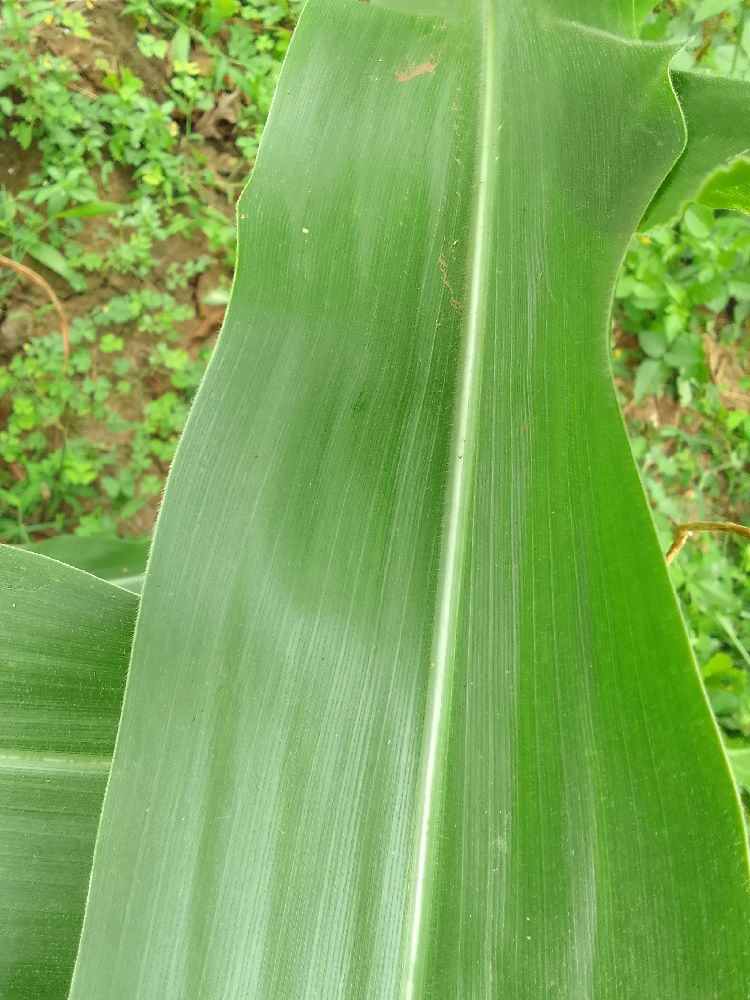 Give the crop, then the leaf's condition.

maize, healthy
